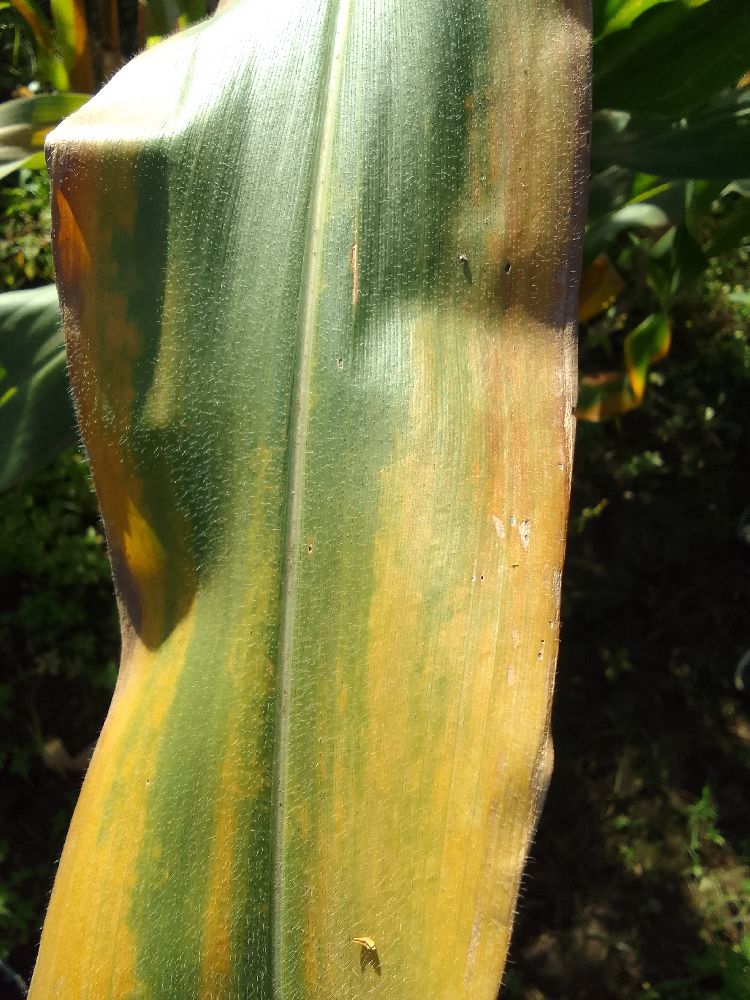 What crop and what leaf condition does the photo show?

maize, maize lethal necrosis
